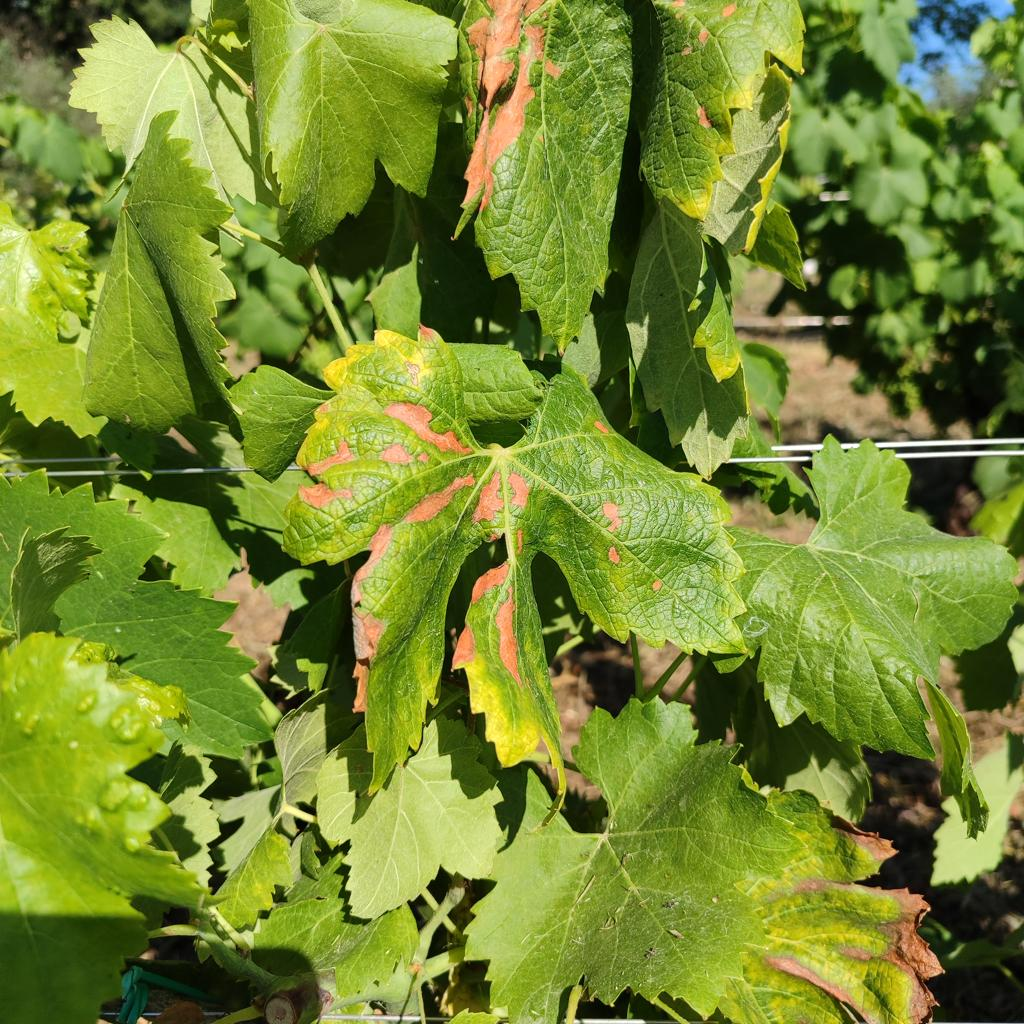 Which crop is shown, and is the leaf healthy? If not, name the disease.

grapevine, esca complex
